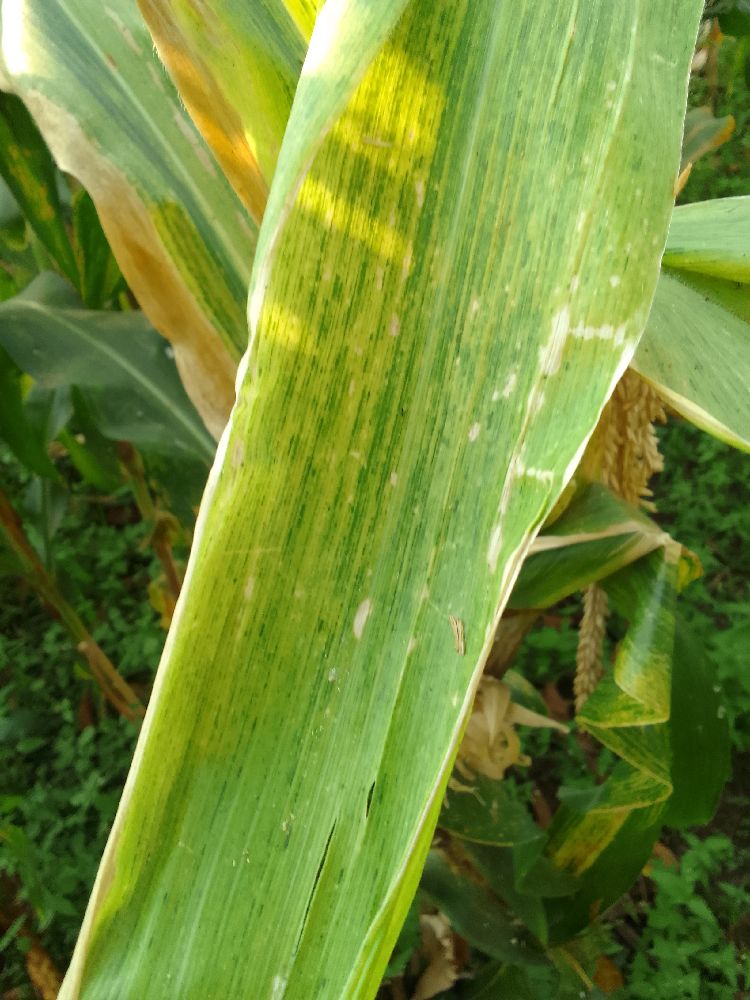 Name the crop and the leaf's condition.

maize, maize lethal necrosis
